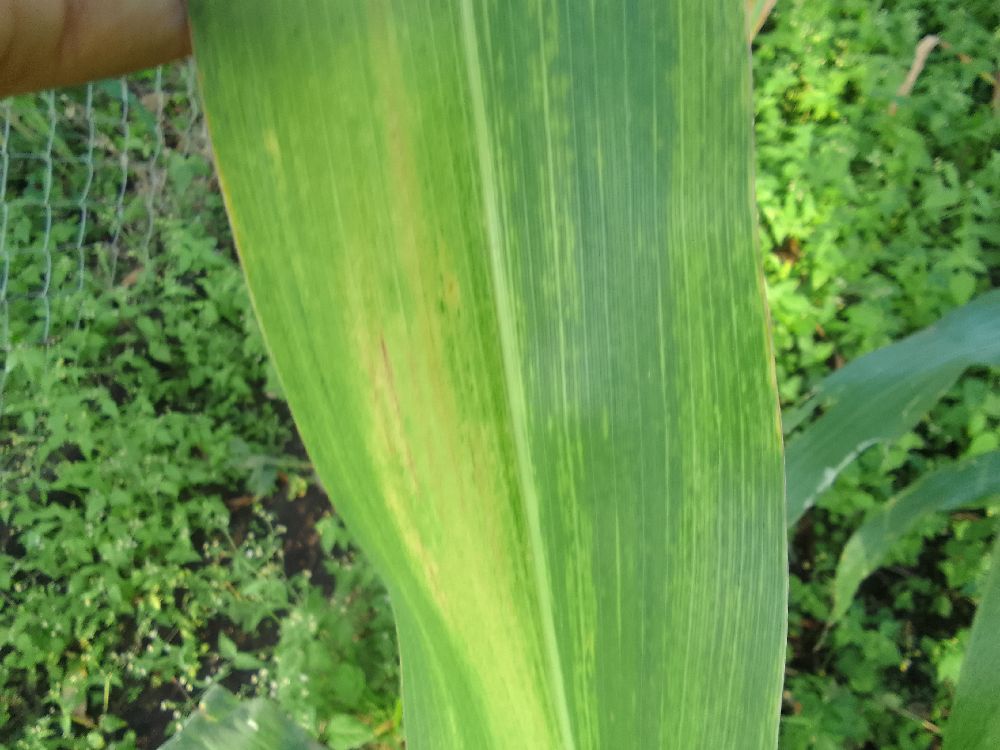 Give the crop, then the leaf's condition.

maize, maize lethal necrosis
